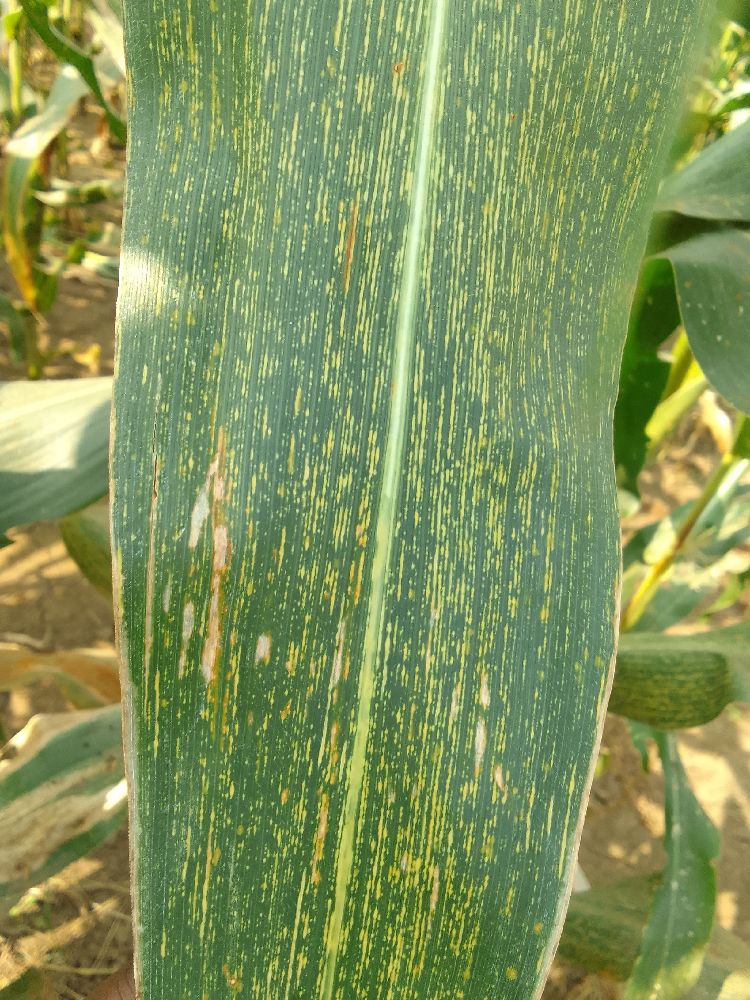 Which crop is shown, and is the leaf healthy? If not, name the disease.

maize, maize streak virus
